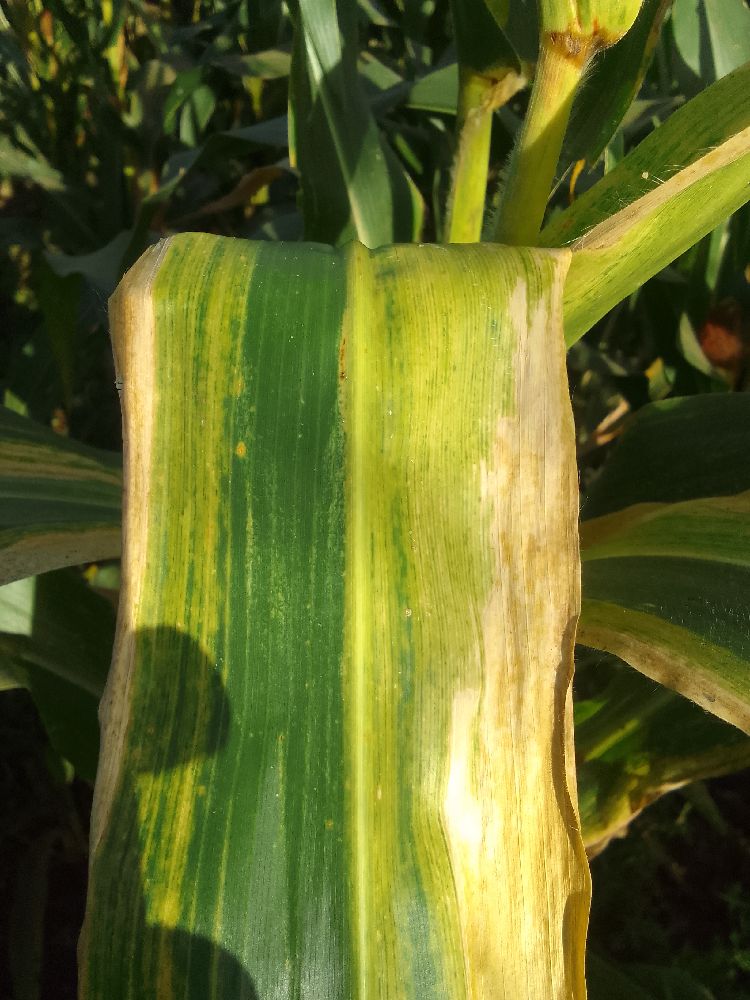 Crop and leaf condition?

maize, maize lethal necrosis
